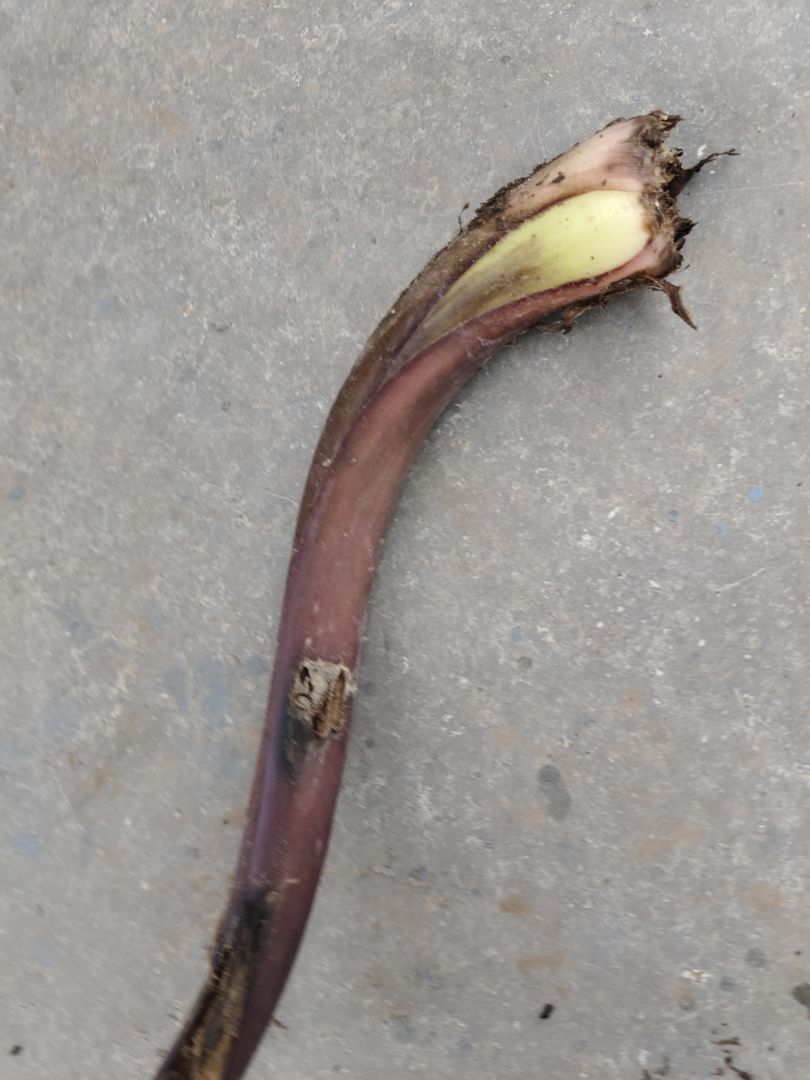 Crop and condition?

taro, root rot
